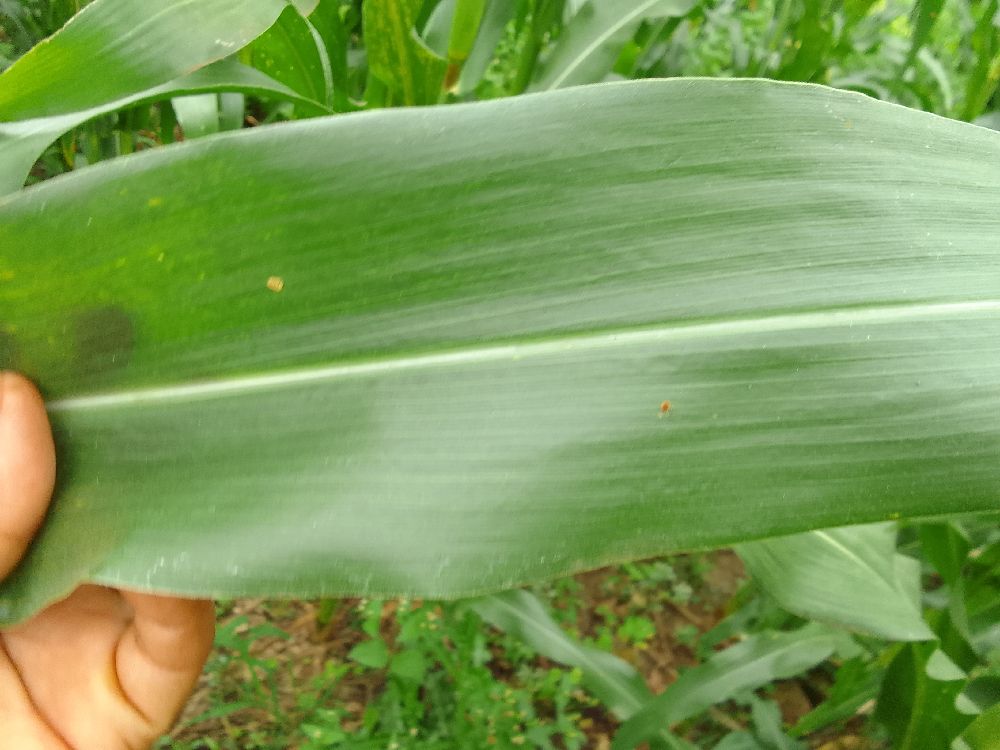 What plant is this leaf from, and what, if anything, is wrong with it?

maize, healthy
